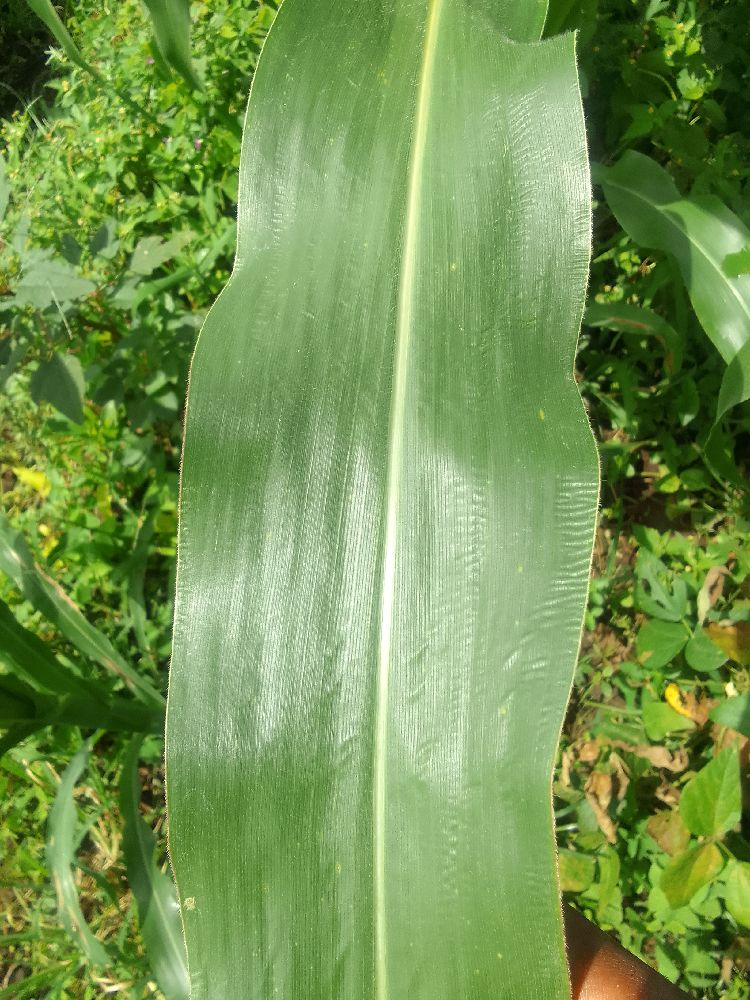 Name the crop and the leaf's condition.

maize, healthy
